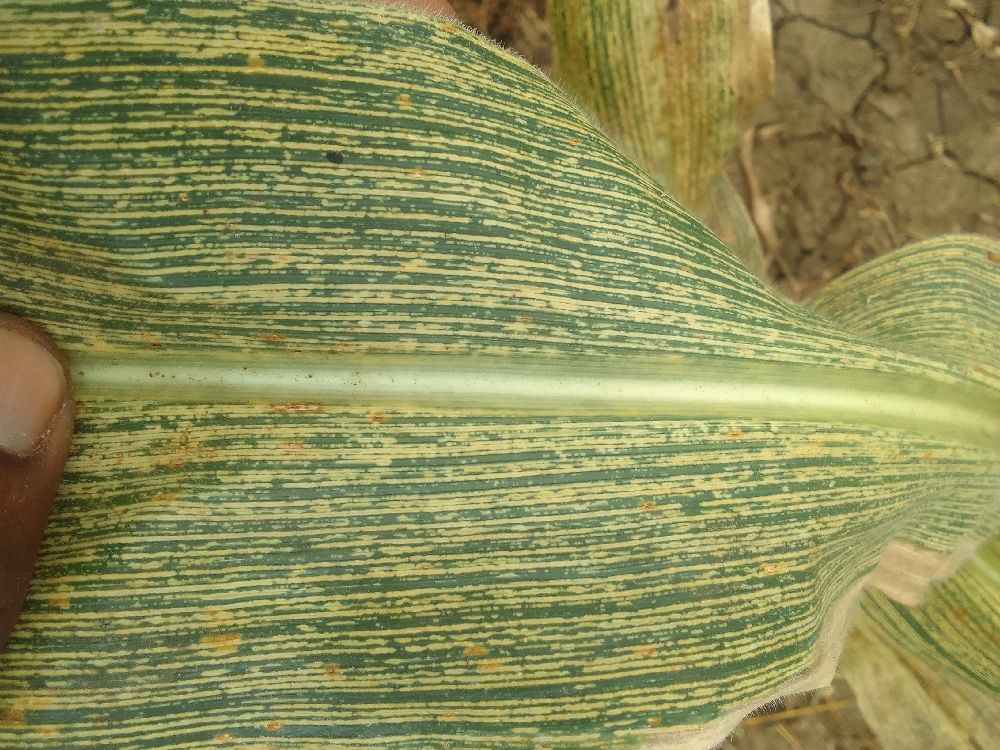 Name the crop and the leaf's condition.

maize, maize streak virus
